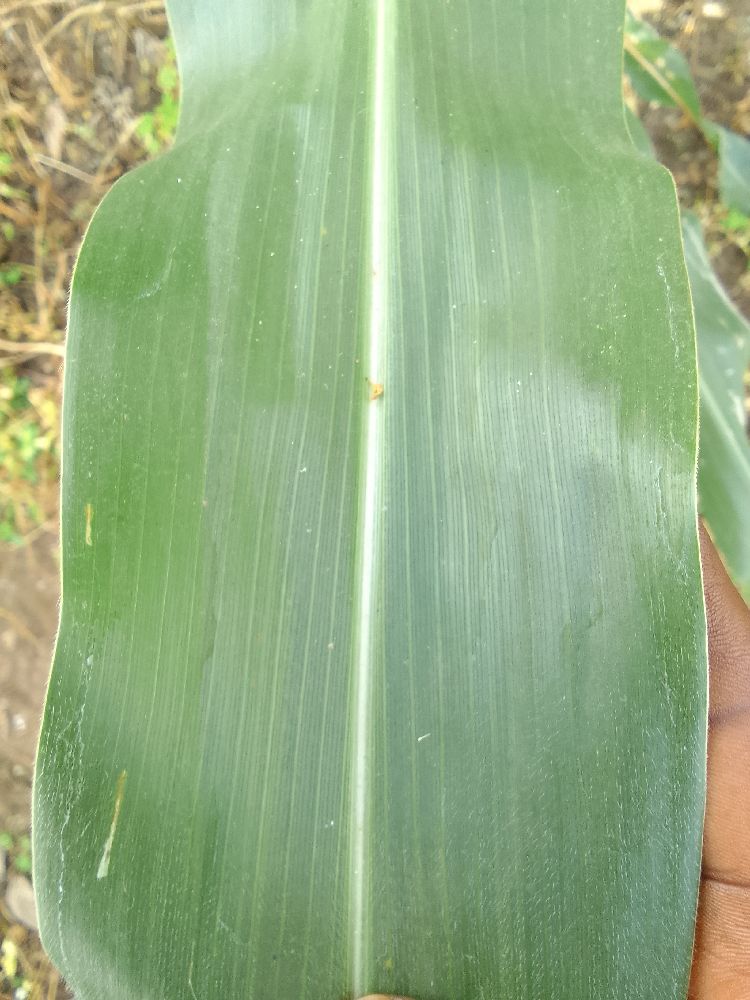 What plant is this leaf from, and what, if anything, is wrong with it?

maize, healthy
